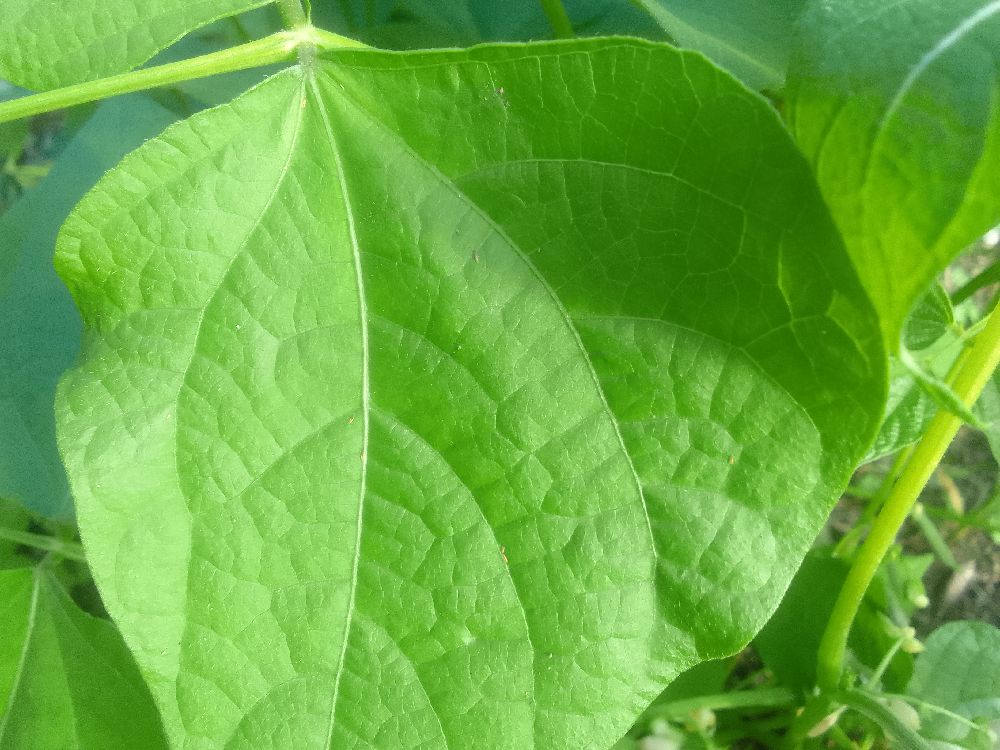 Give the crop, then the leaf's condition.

common bean, healthy
